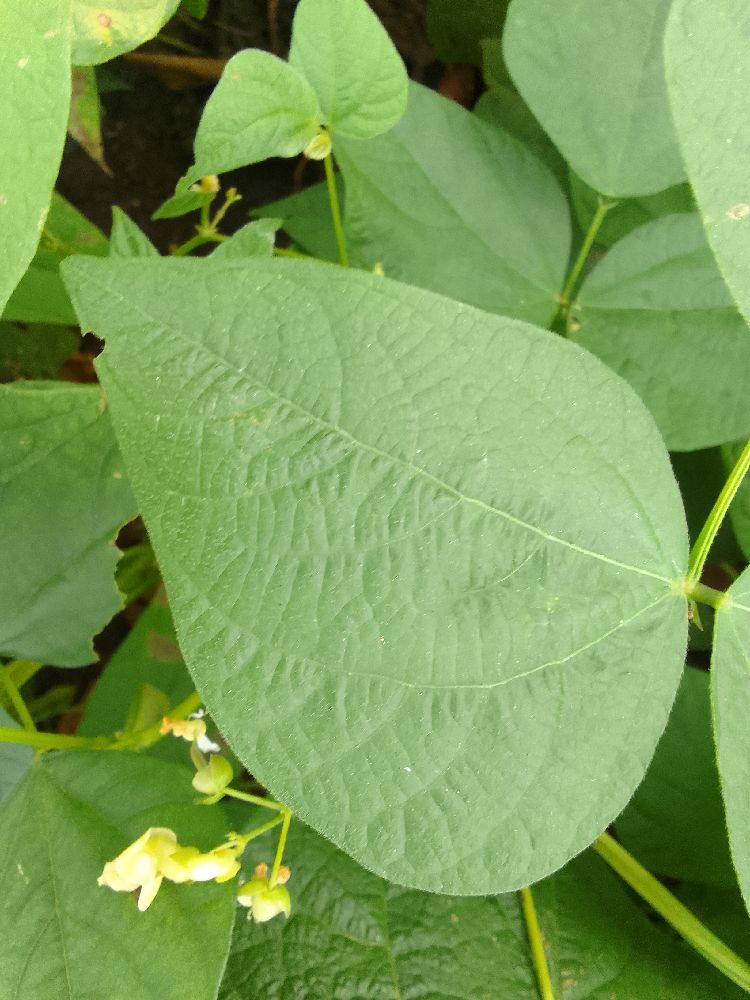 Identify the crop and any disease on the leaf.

common bean, healthy
